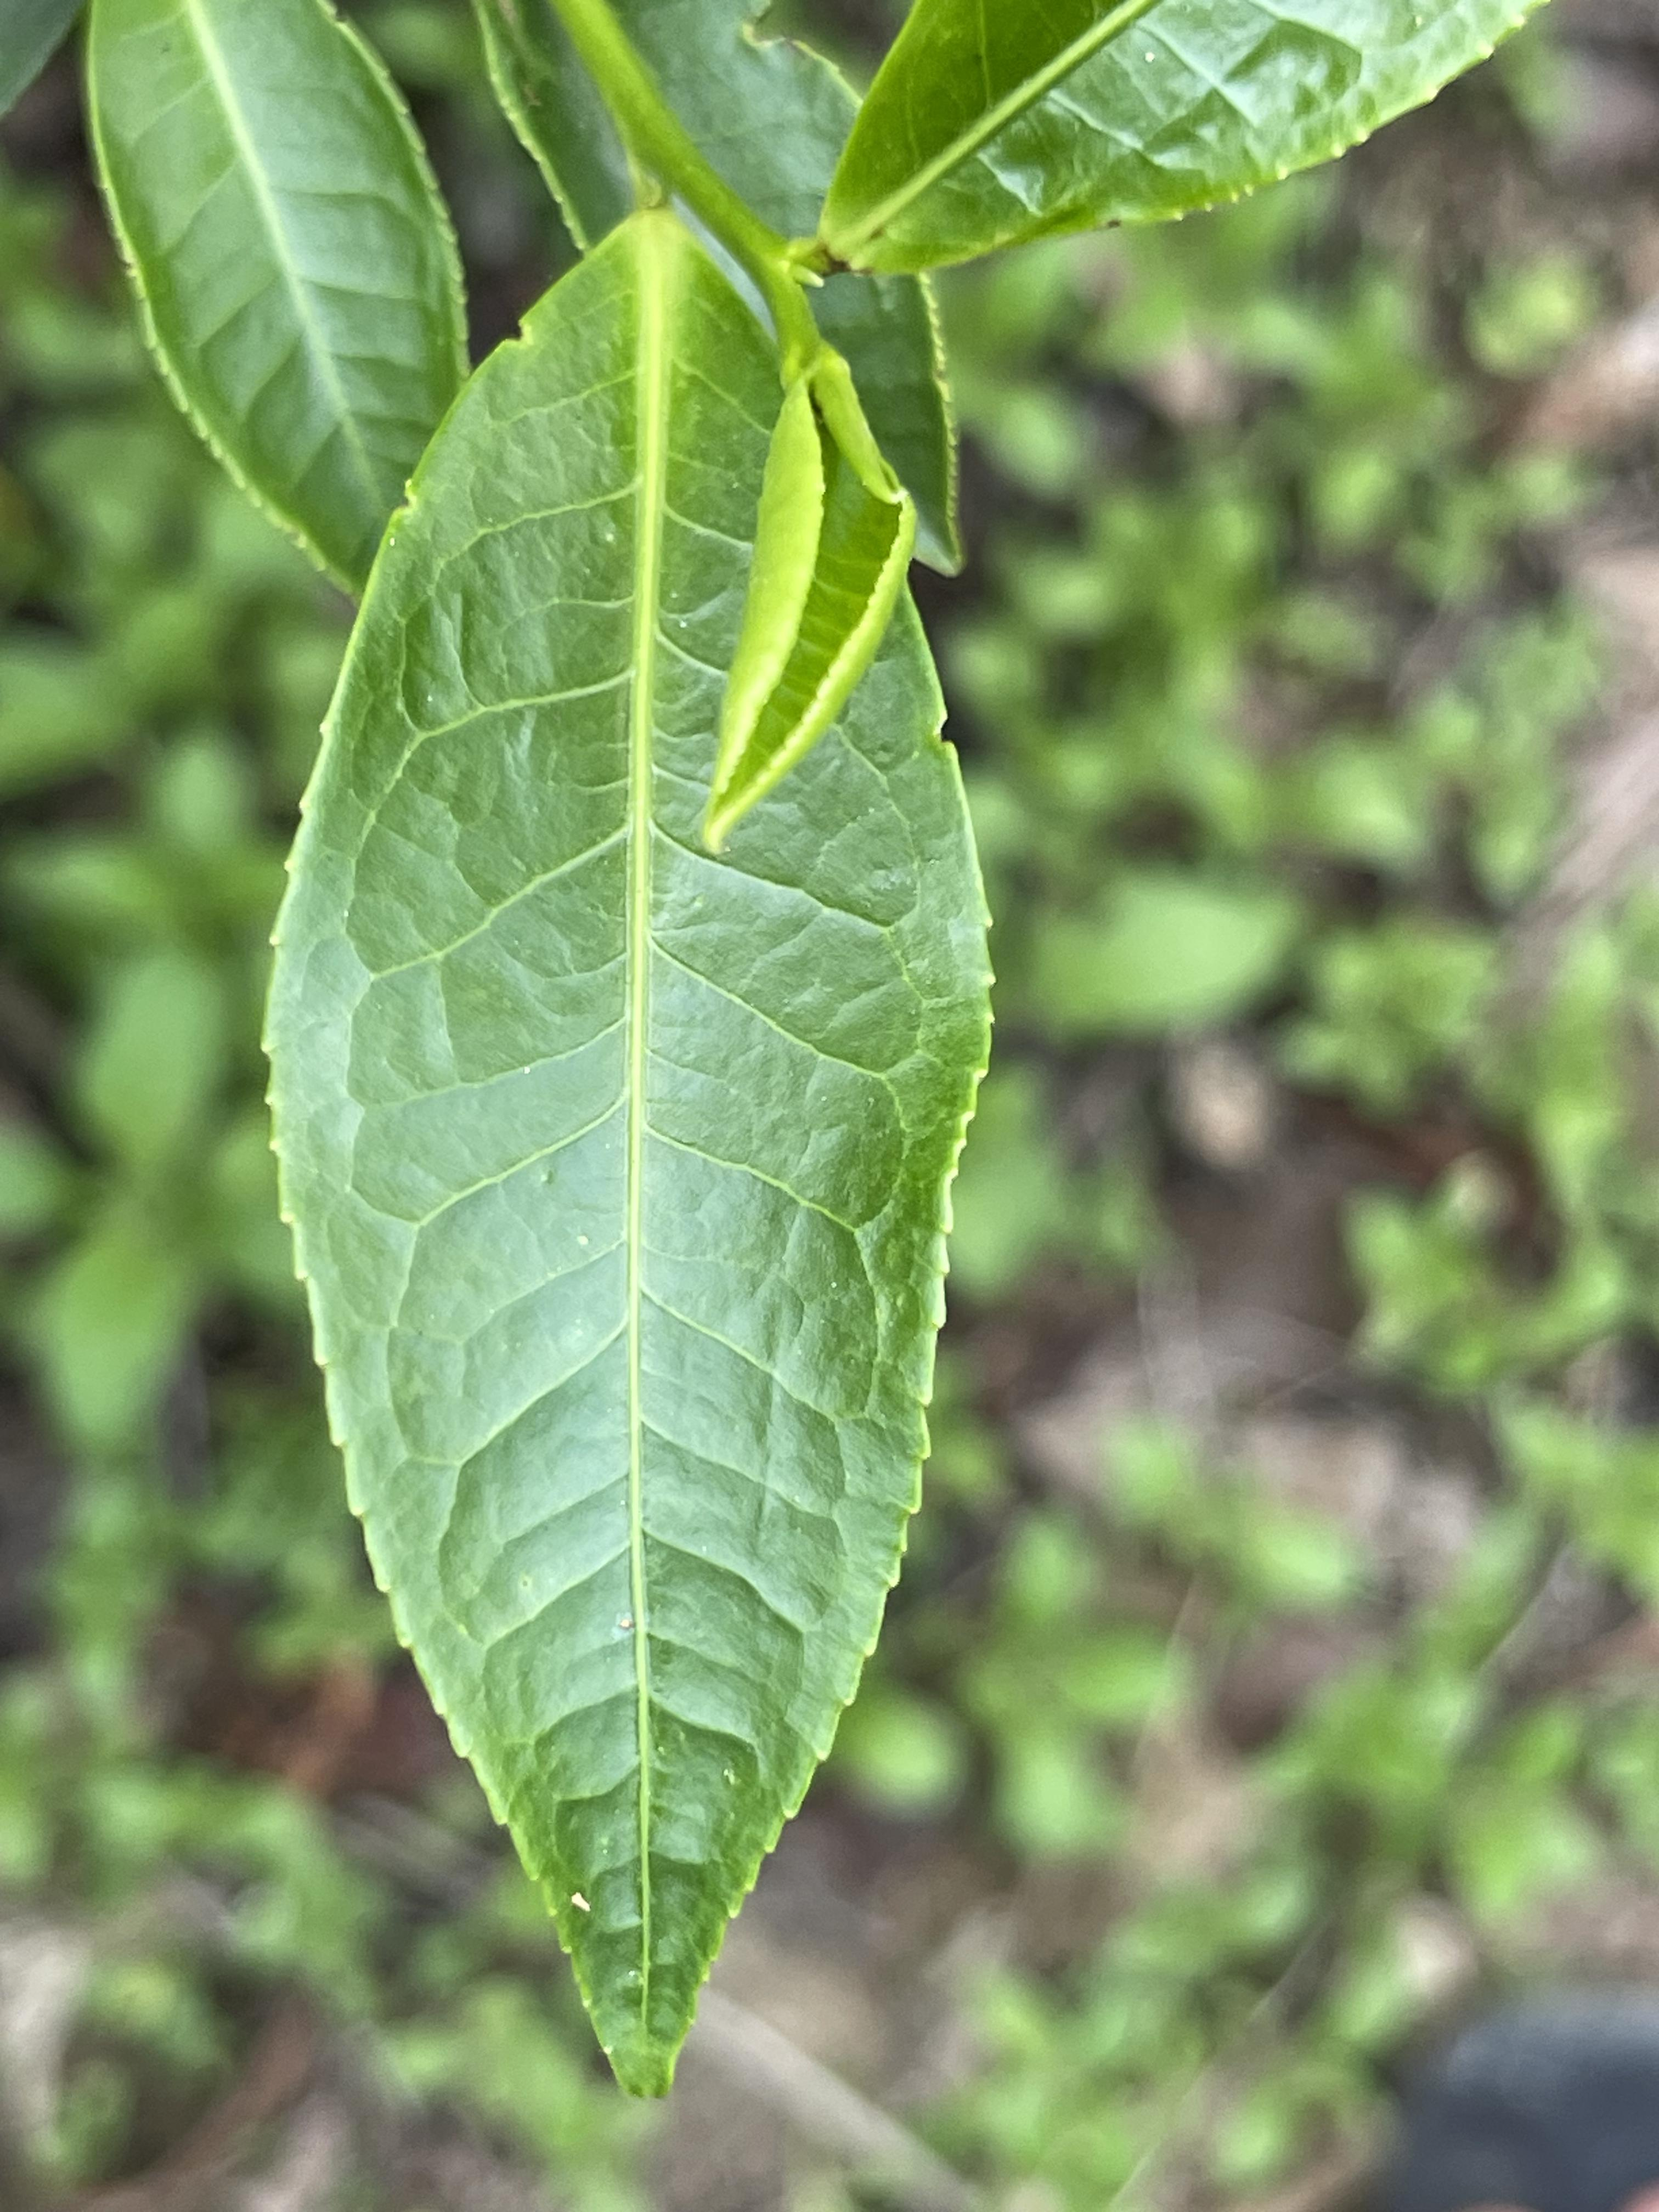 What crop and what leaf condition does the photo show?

tea, healthy leaf
